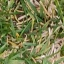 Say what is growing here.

grass
